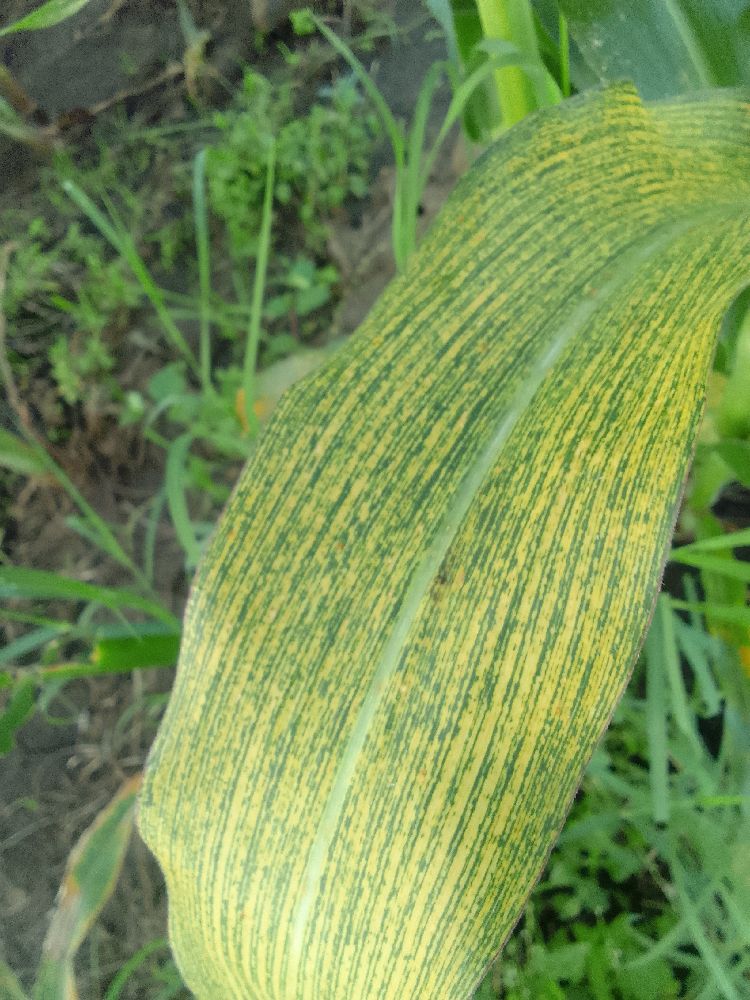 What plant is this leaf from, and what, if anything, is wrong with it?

maize, maize streak virus
